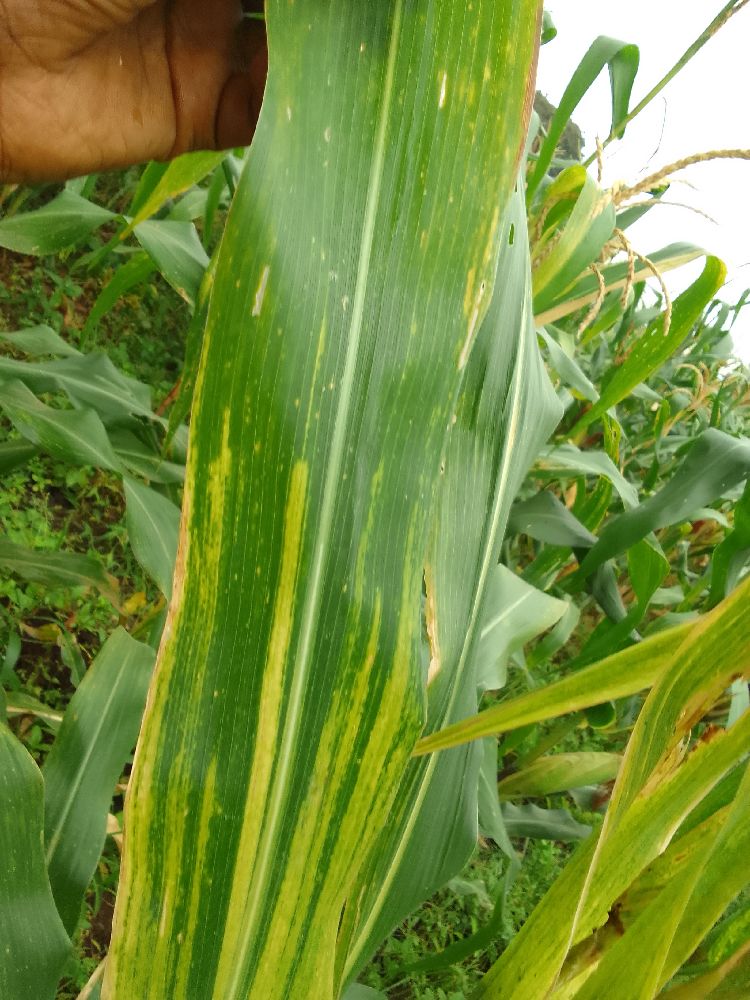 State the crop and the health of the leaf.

maize, maize lethal necrosis
